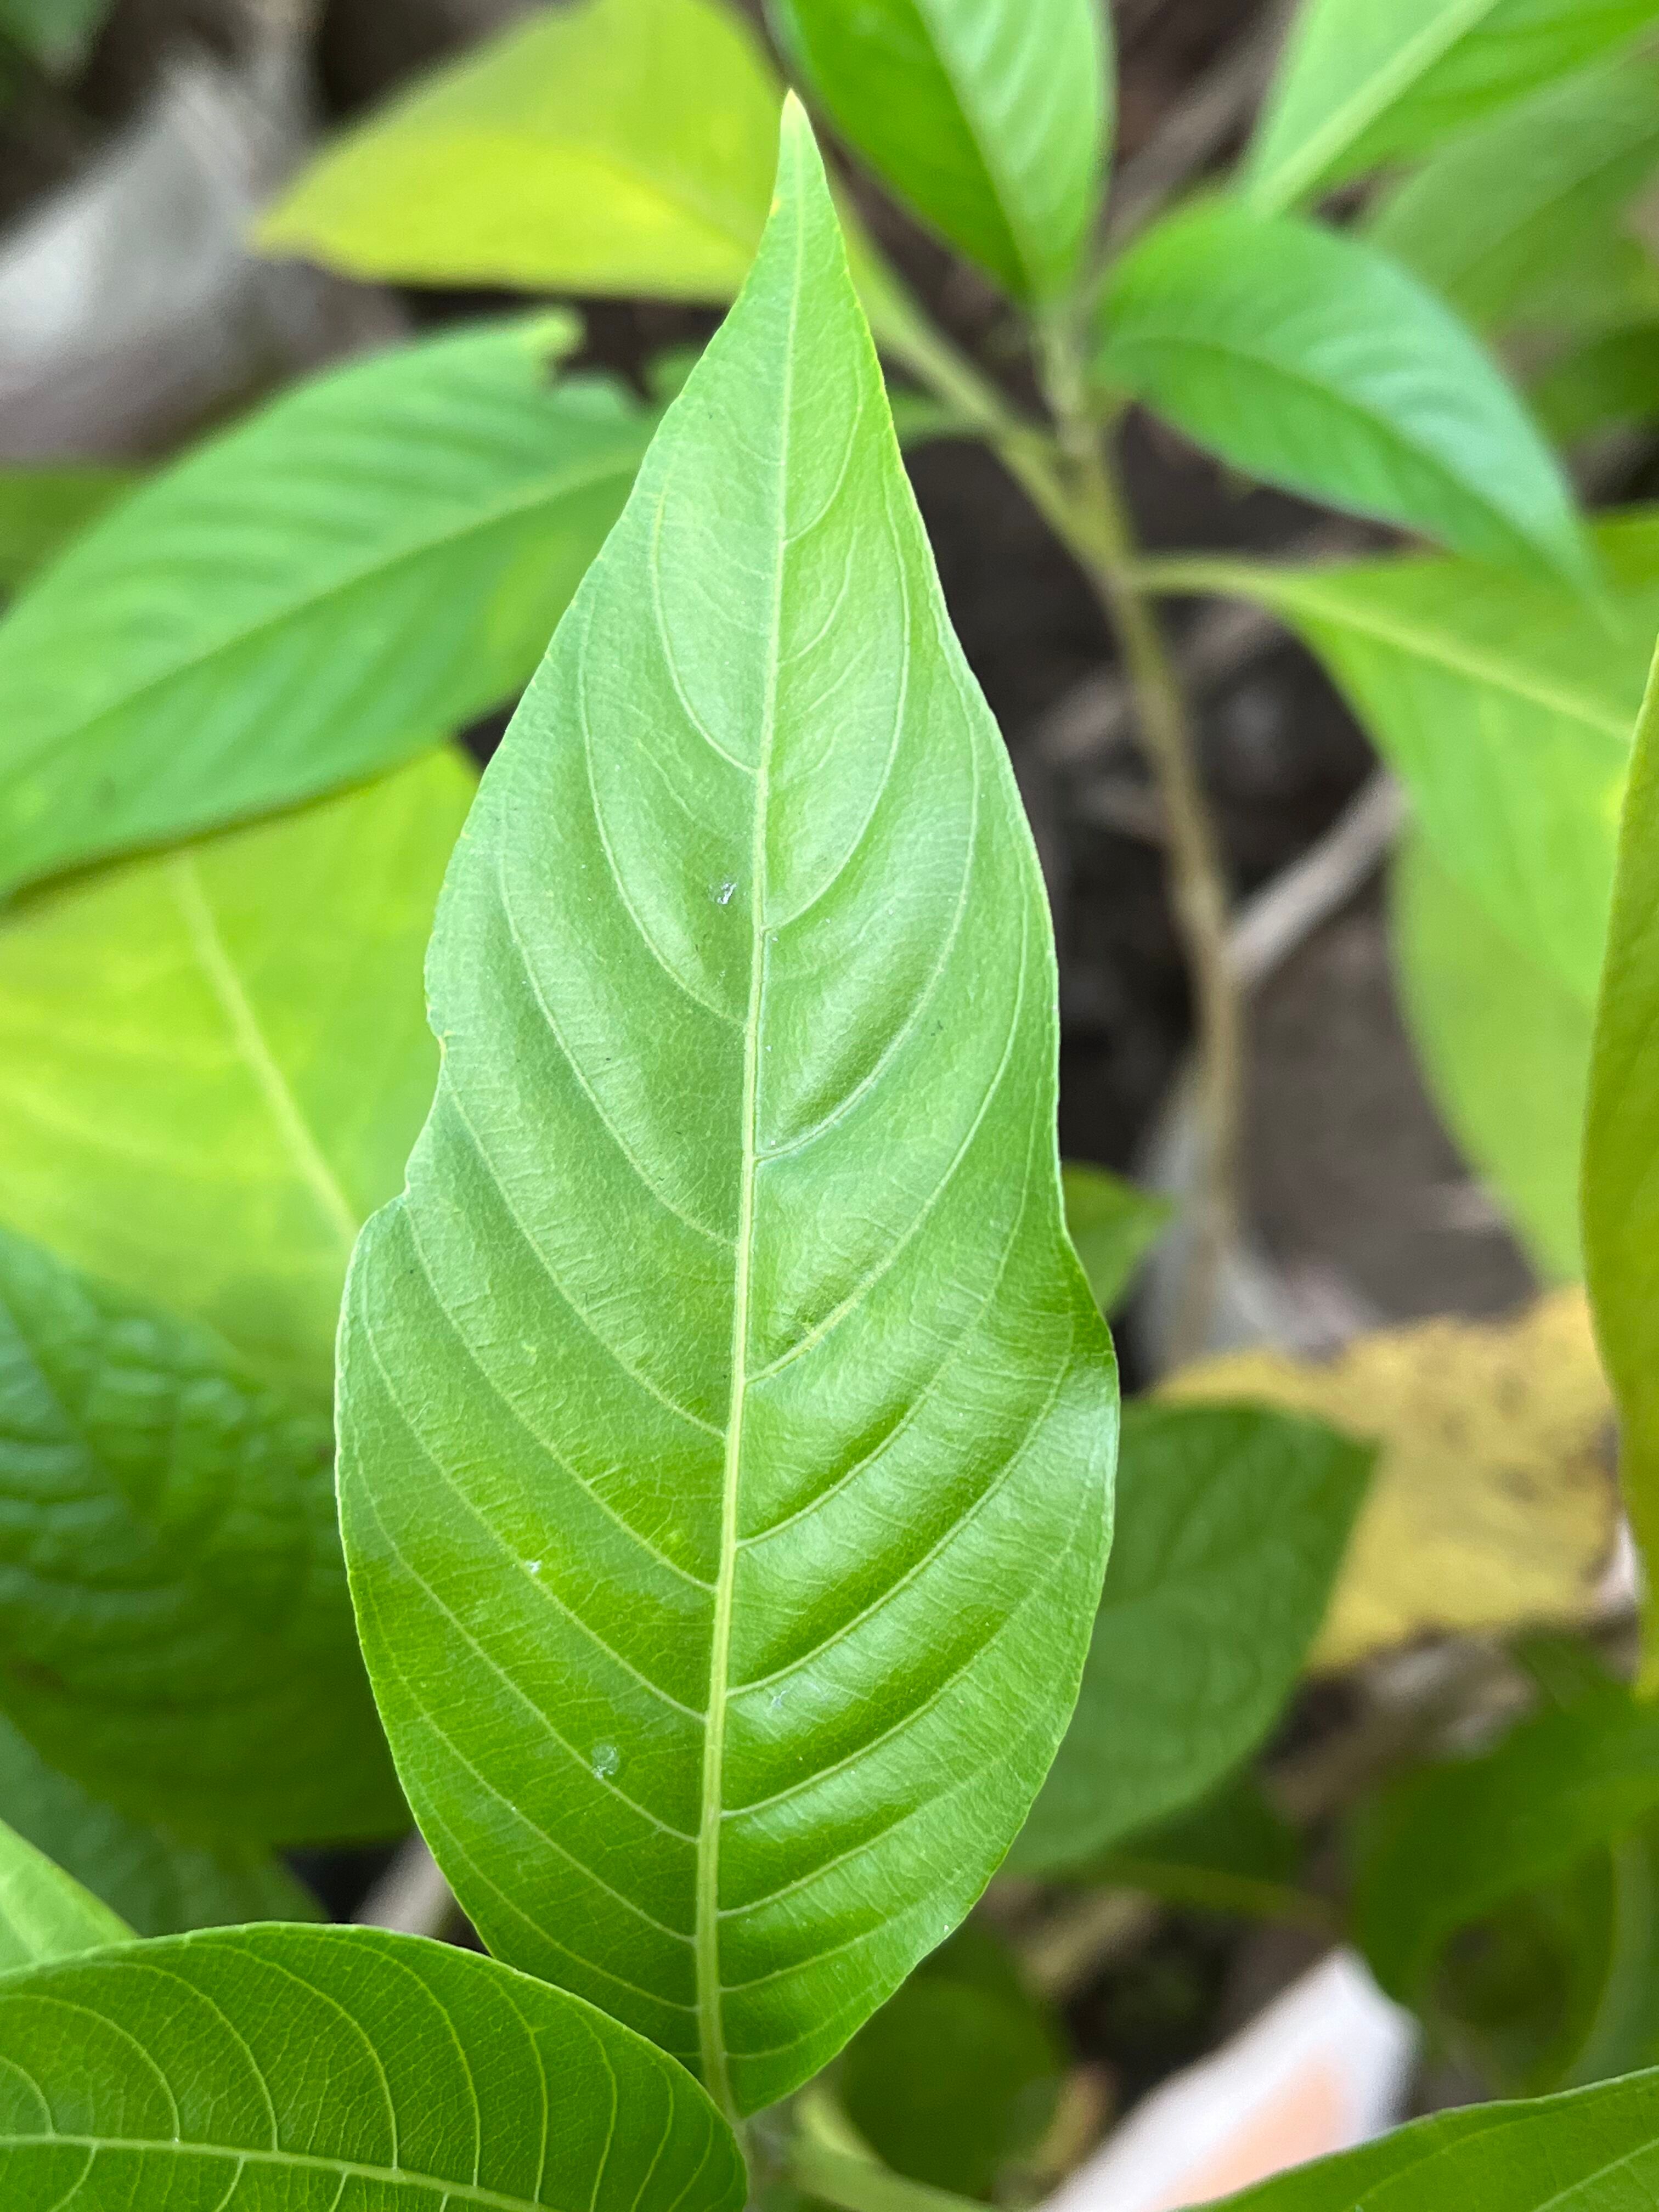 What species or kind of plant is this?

vasaka
